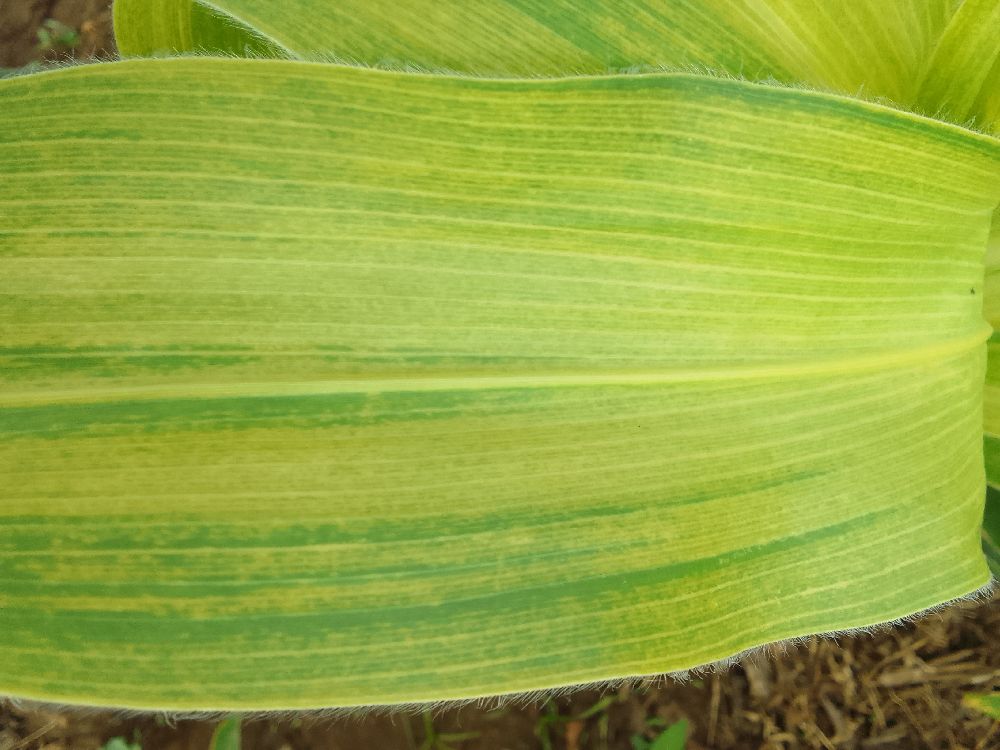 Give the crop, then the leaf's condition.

maize, maize lethal necrosis
